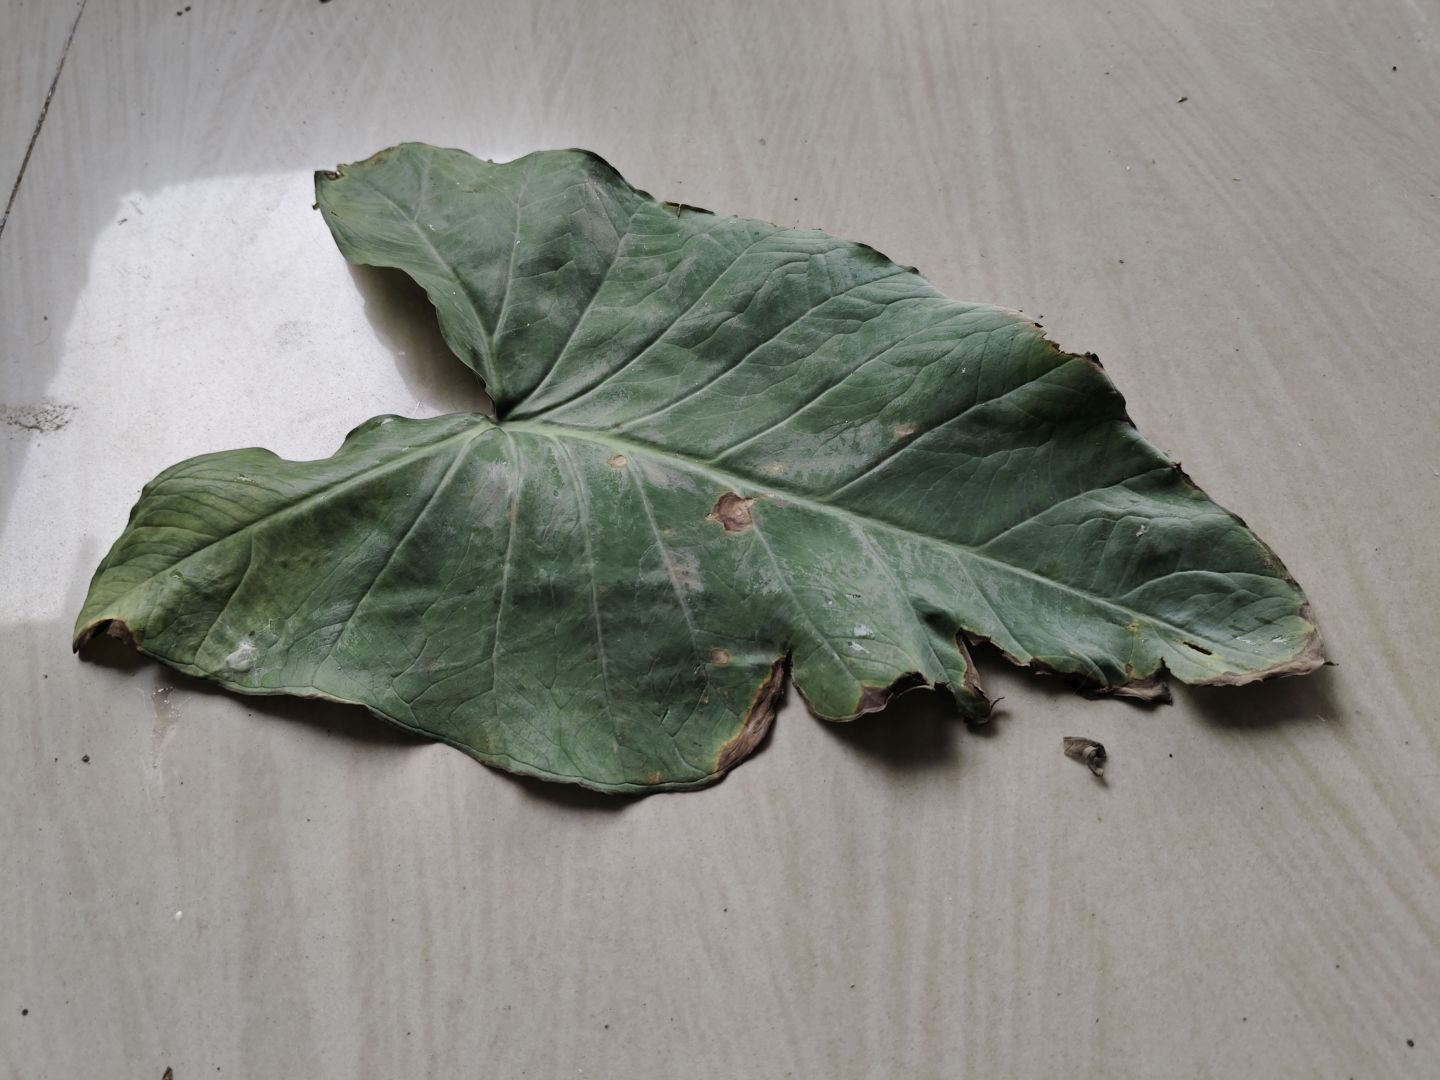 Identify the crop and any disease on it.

taro, leaf blight
